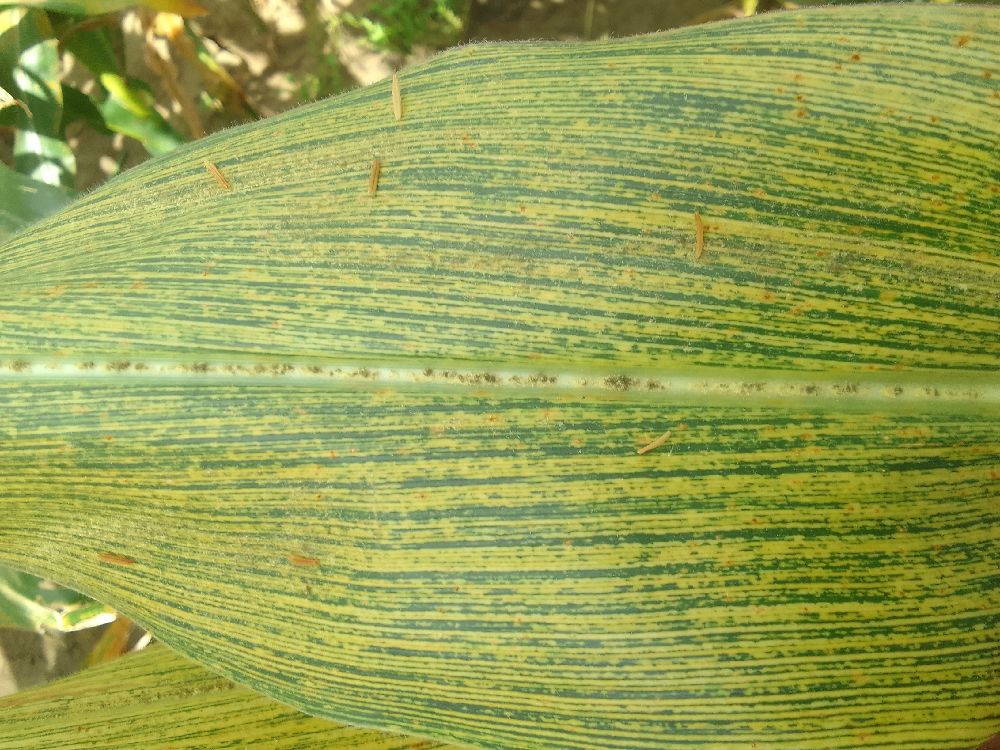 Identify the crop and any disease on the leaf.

maize, maize streak virus
